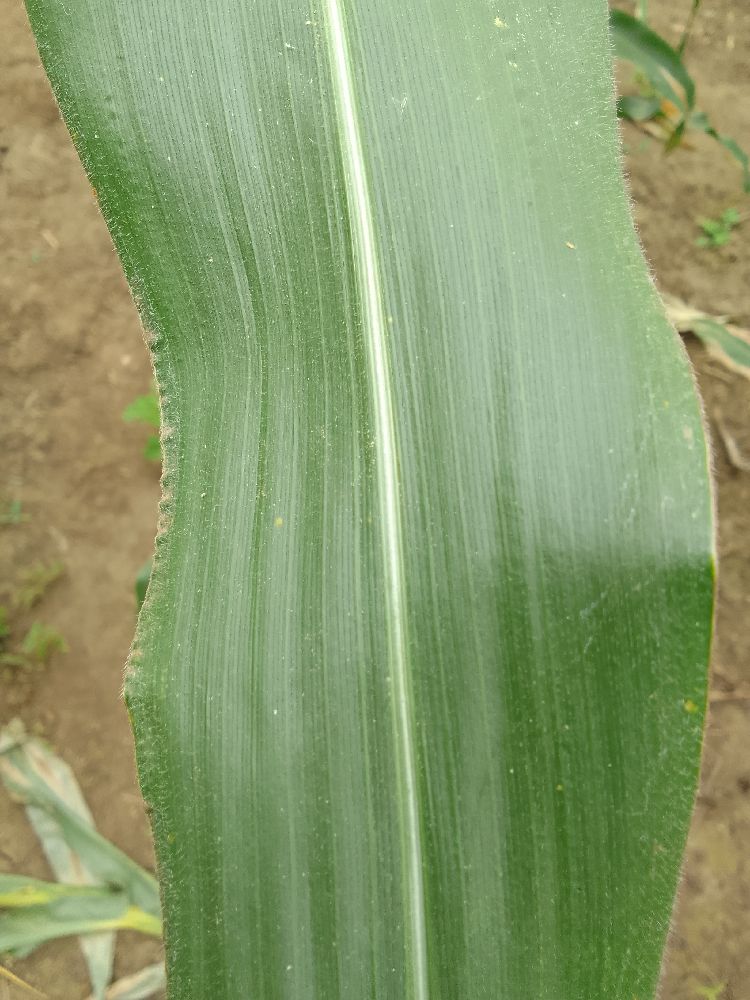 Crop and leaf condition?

maize, healthy
